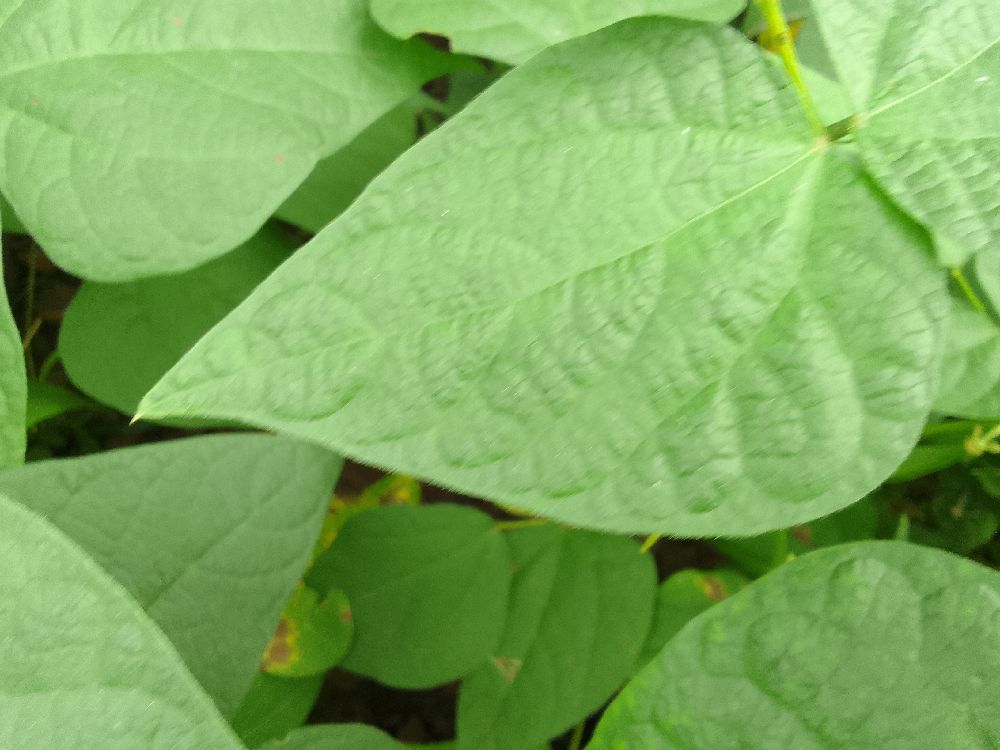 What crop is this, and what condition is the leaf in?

common bean, healthy
